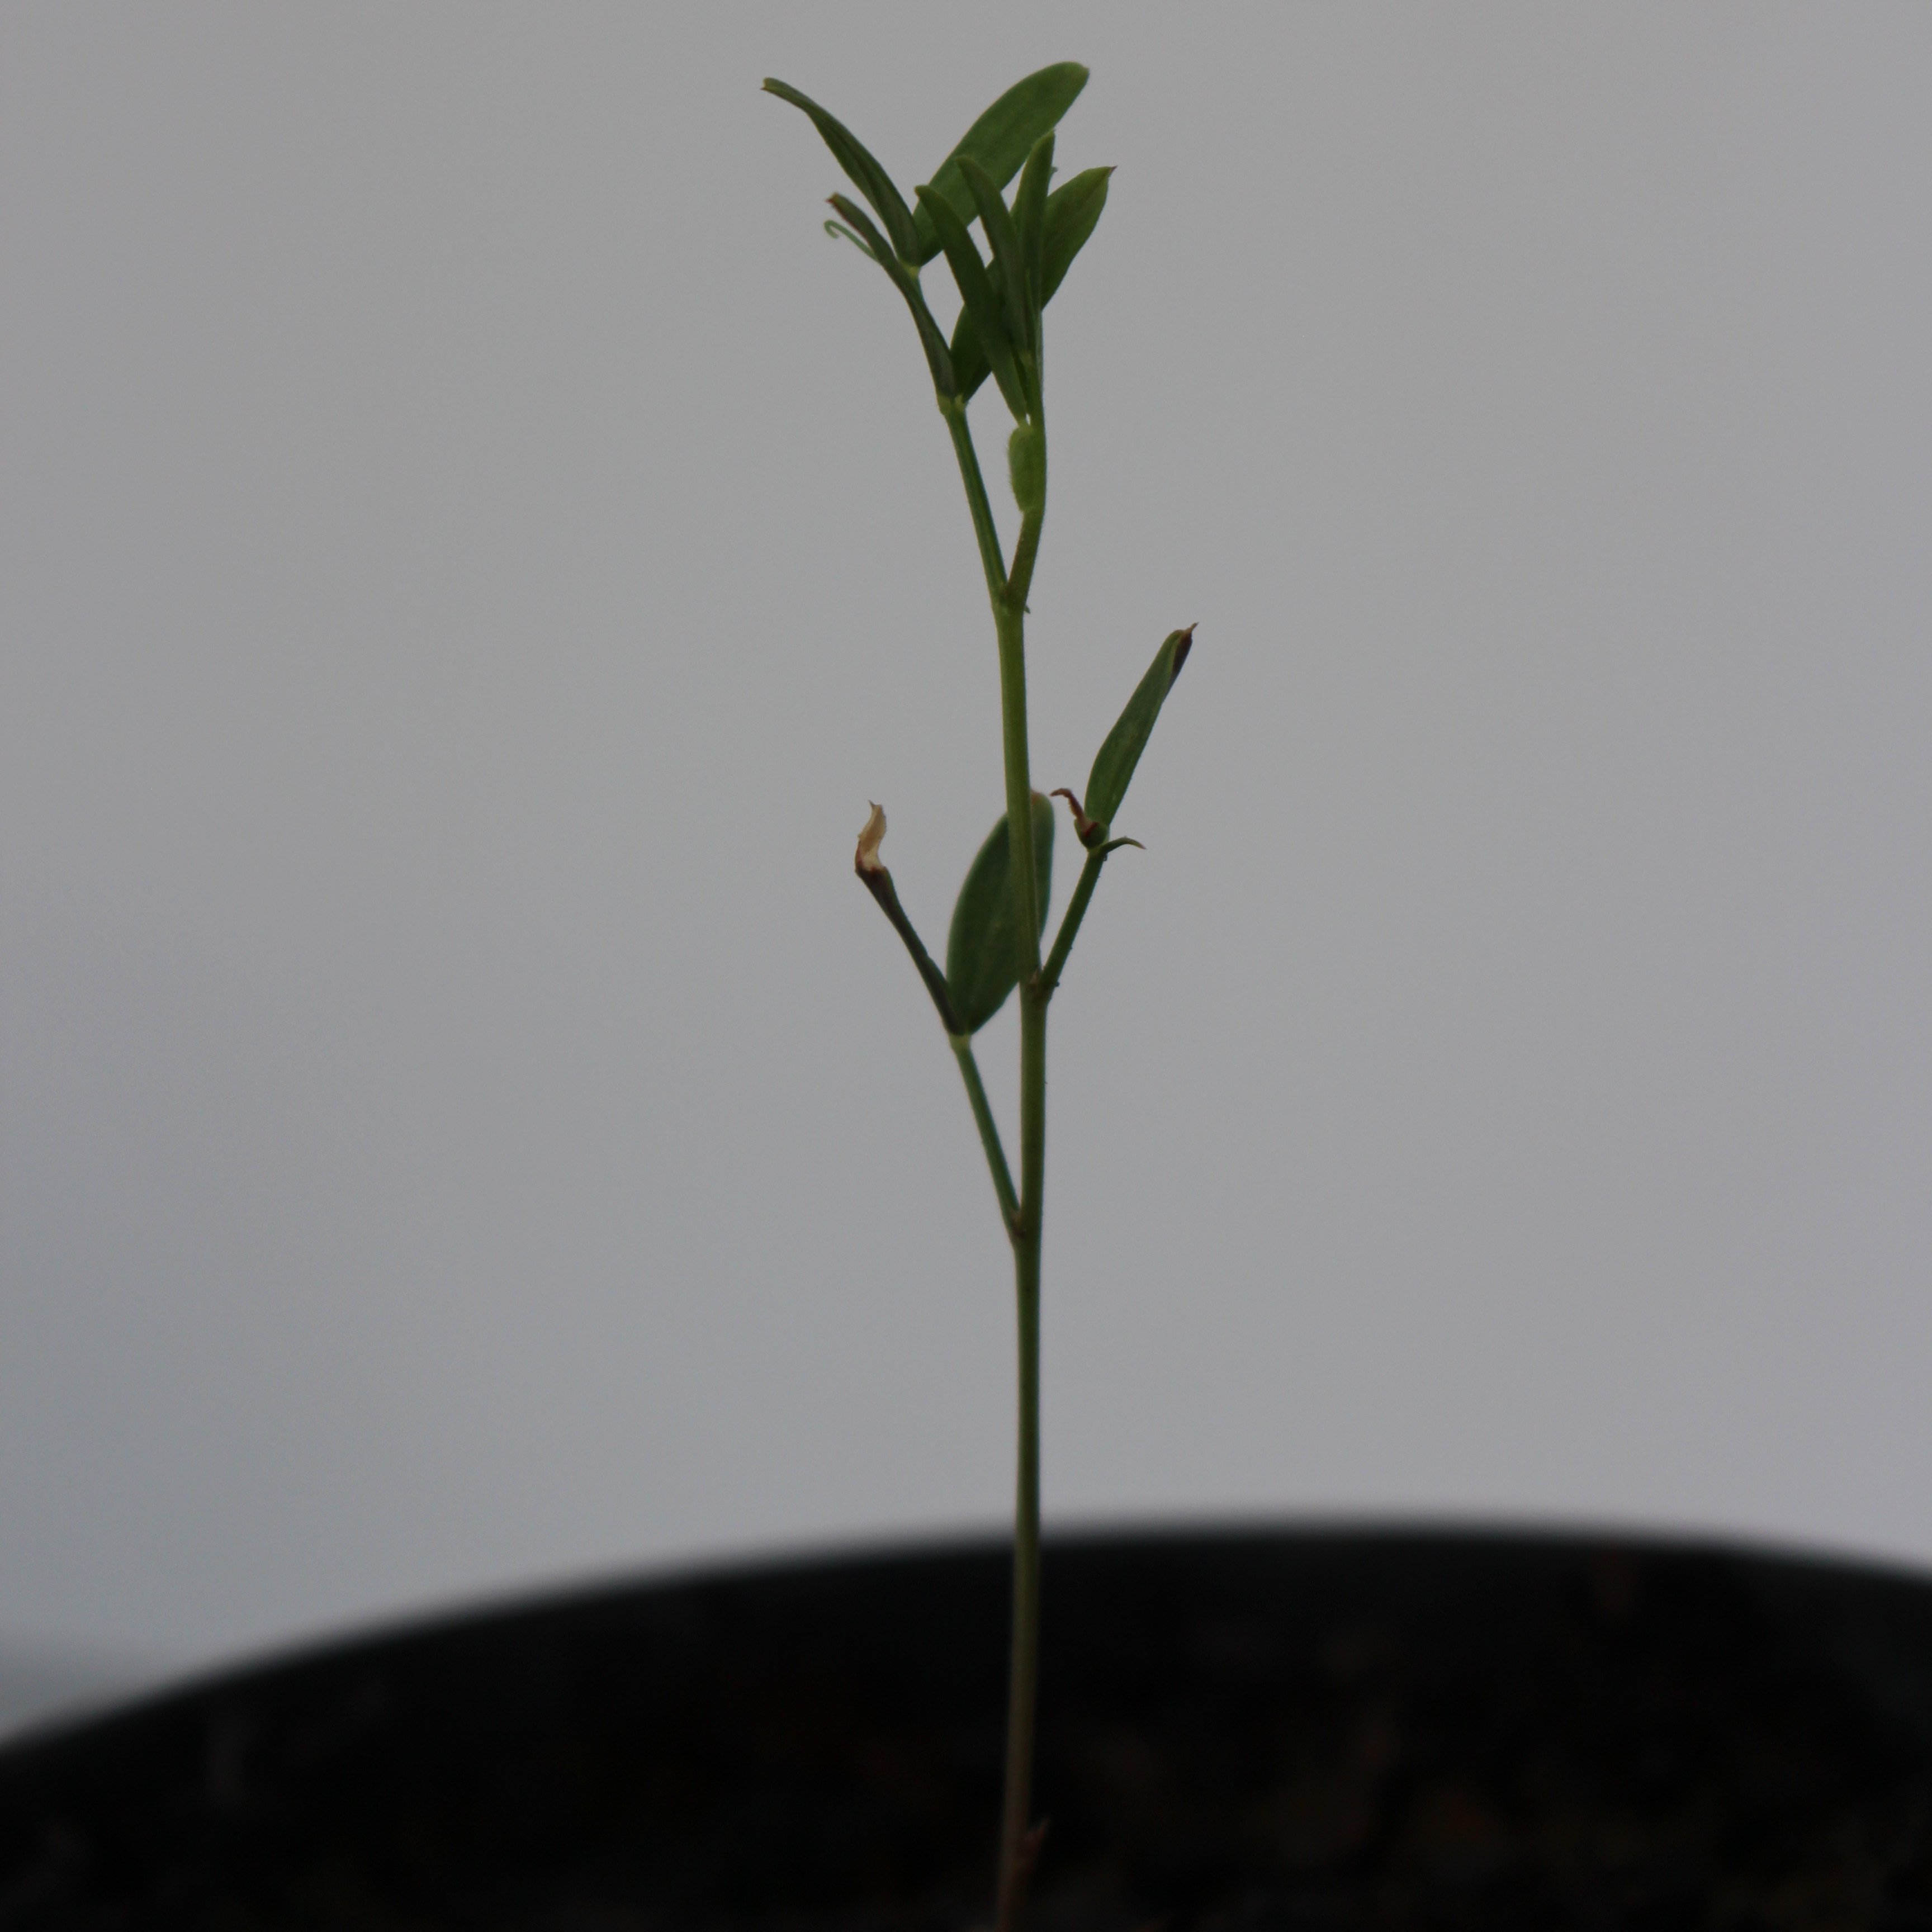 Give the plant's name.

Vicia sativa
